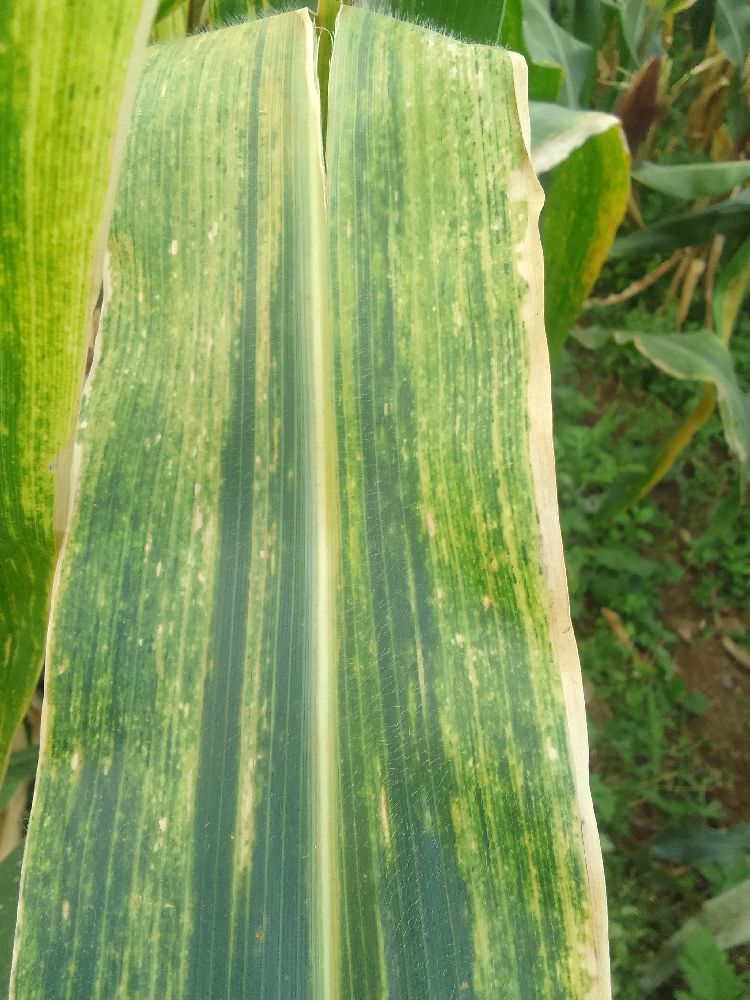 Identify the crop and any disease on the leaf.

maize, maize lethal necrosis
